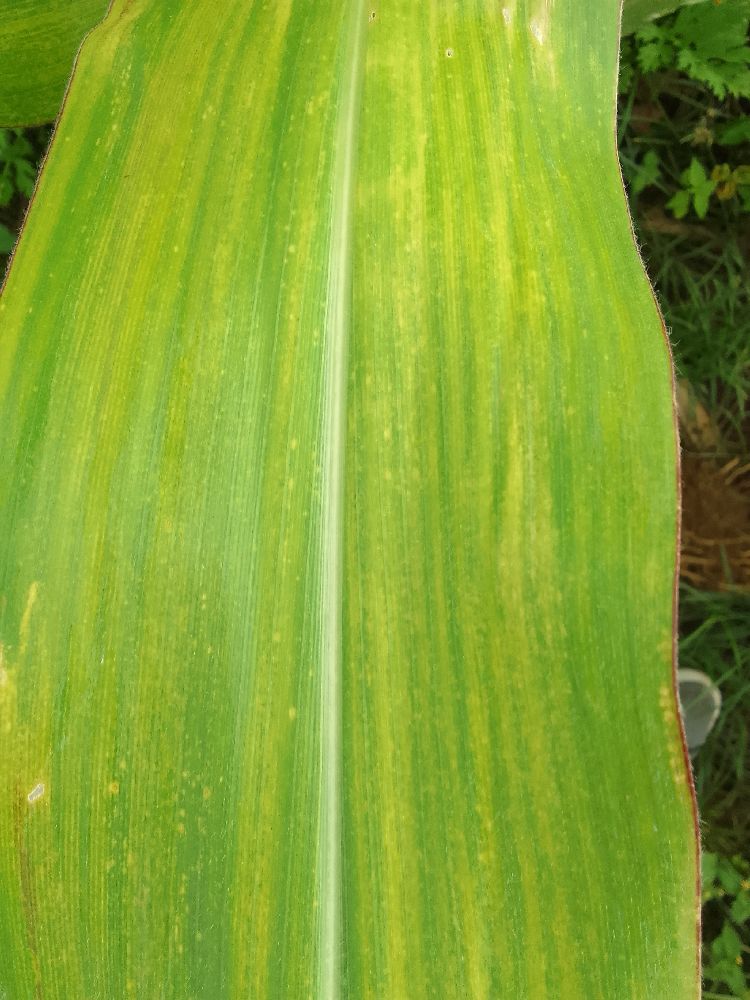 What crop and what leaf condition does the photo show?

maize, maize lethal necrosis
